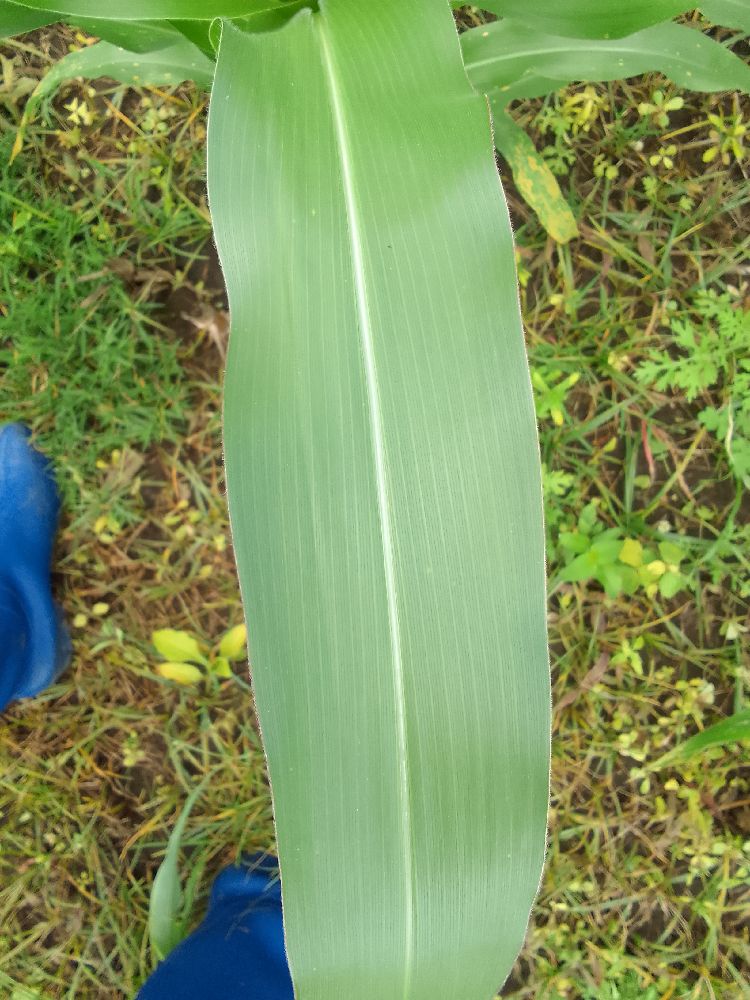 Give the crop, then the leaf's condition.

maize, healthy
